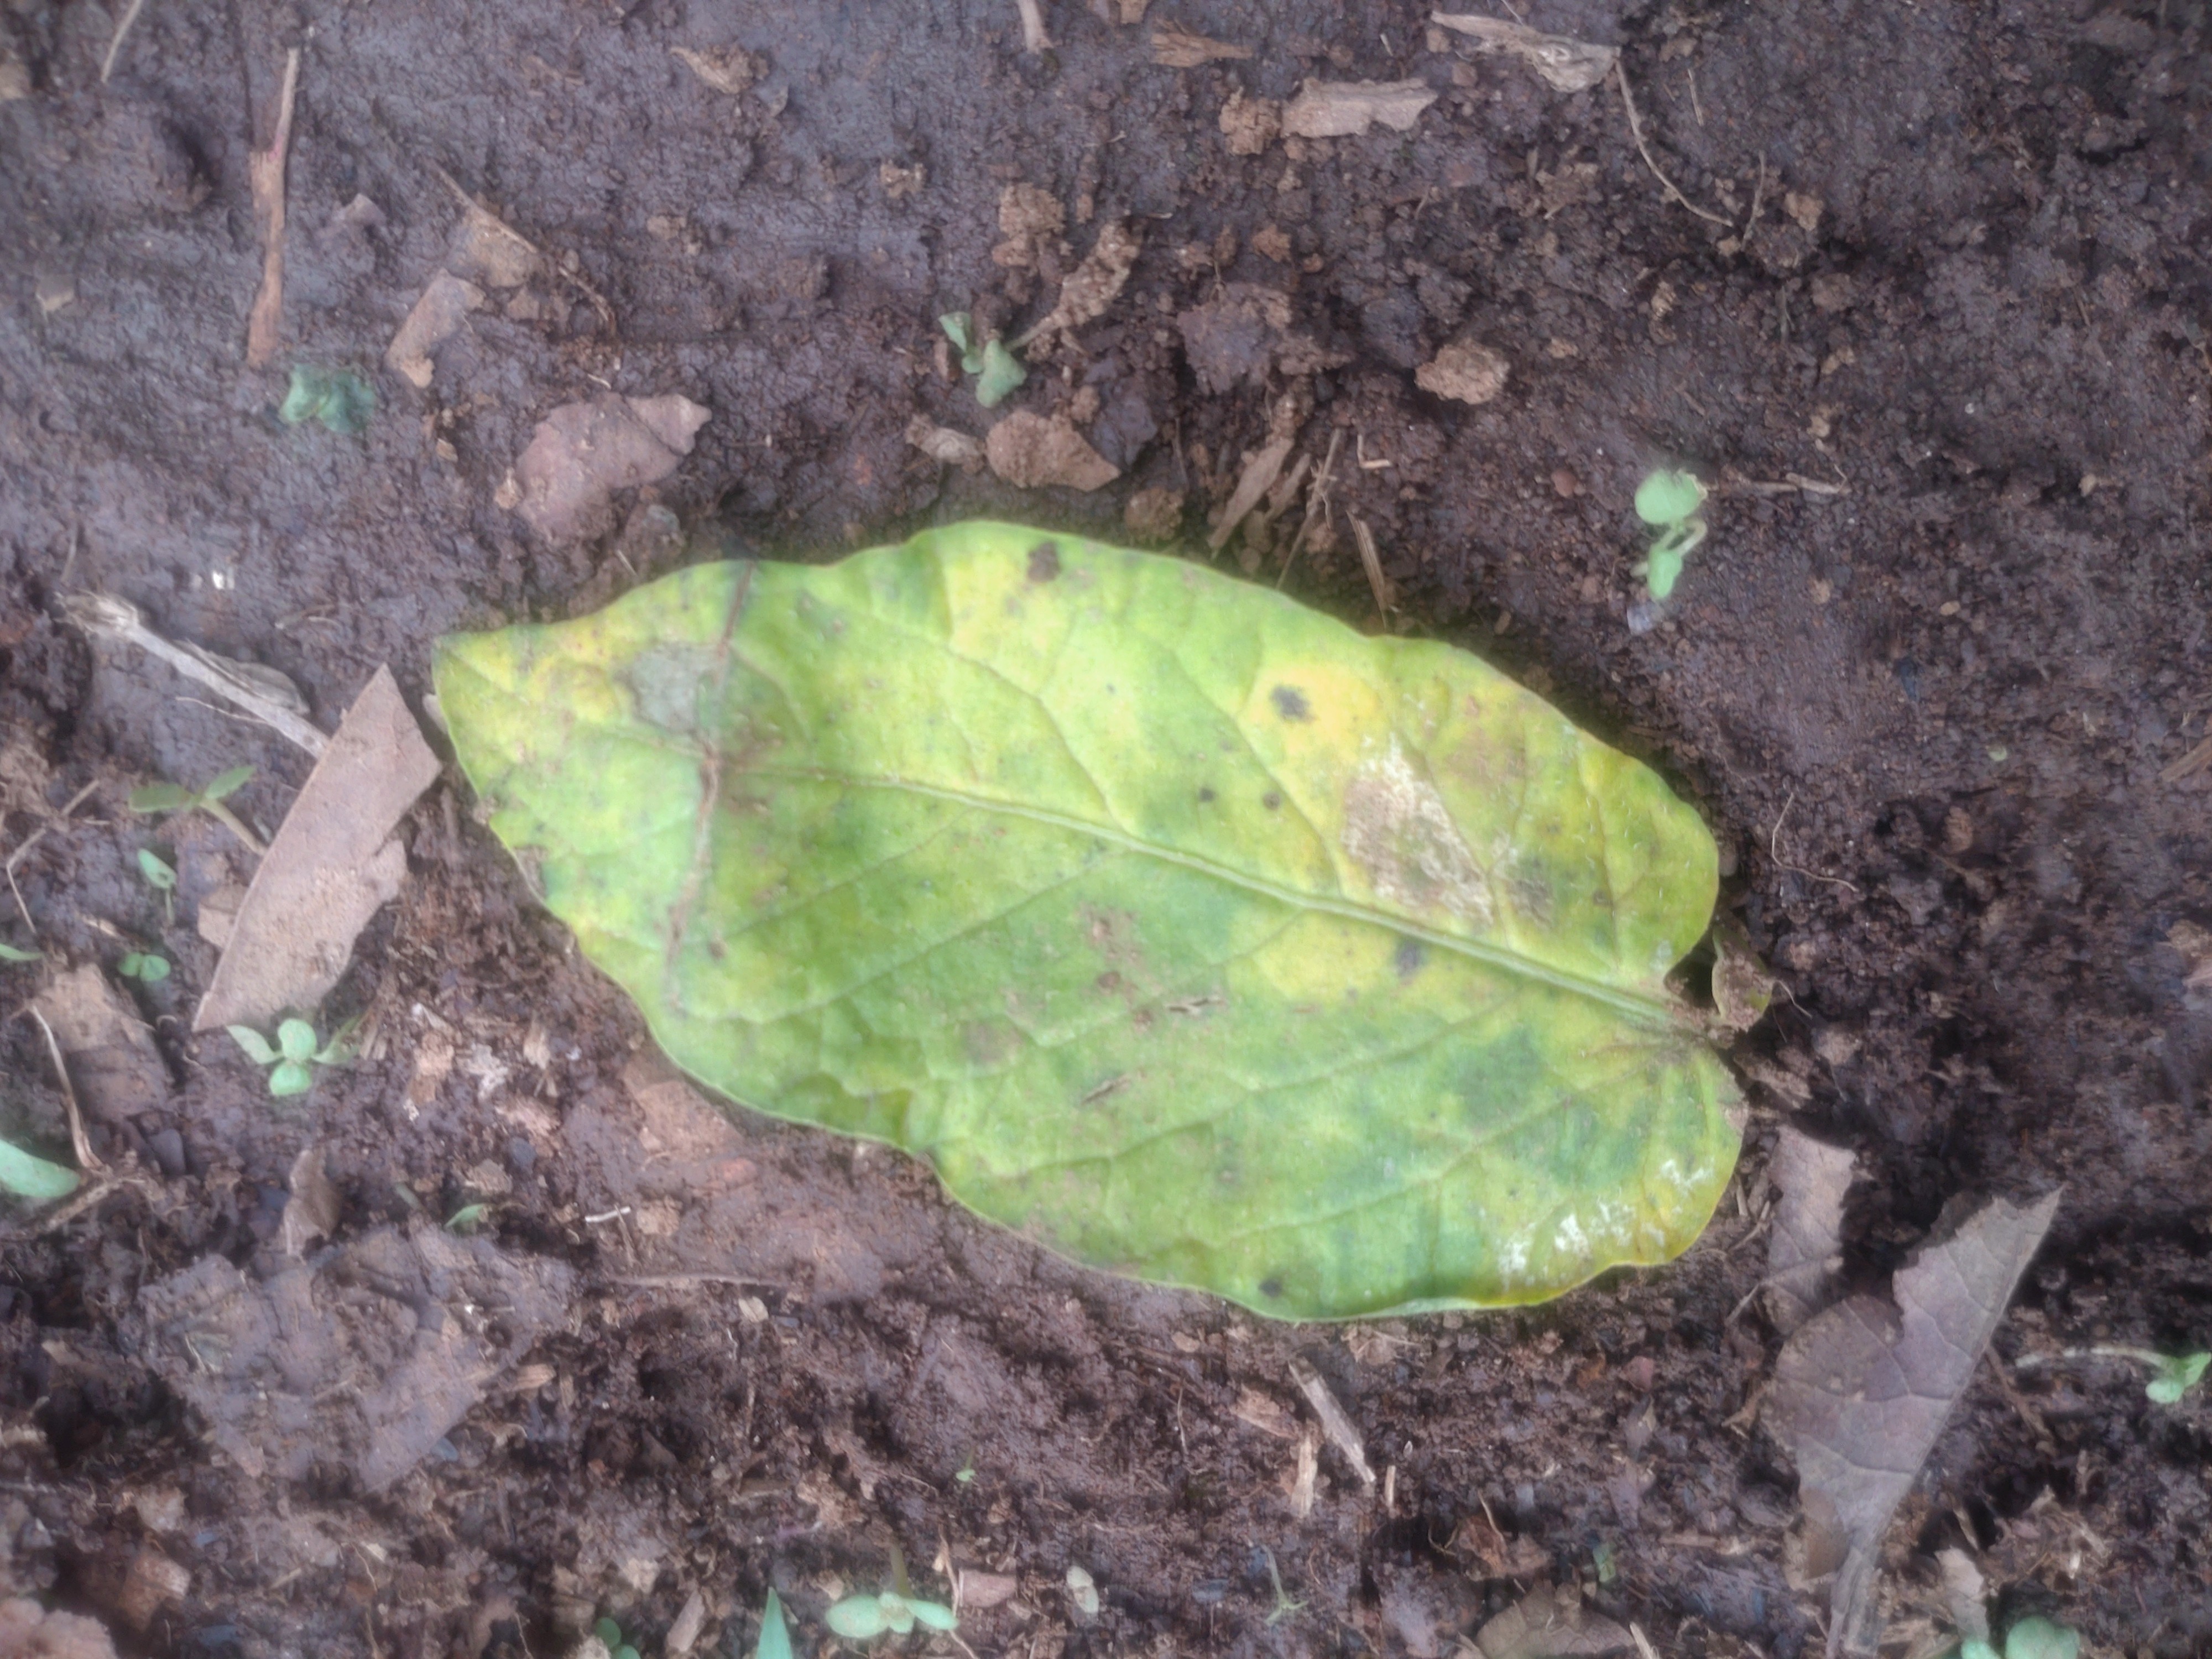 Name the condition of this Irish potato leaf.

late blight
